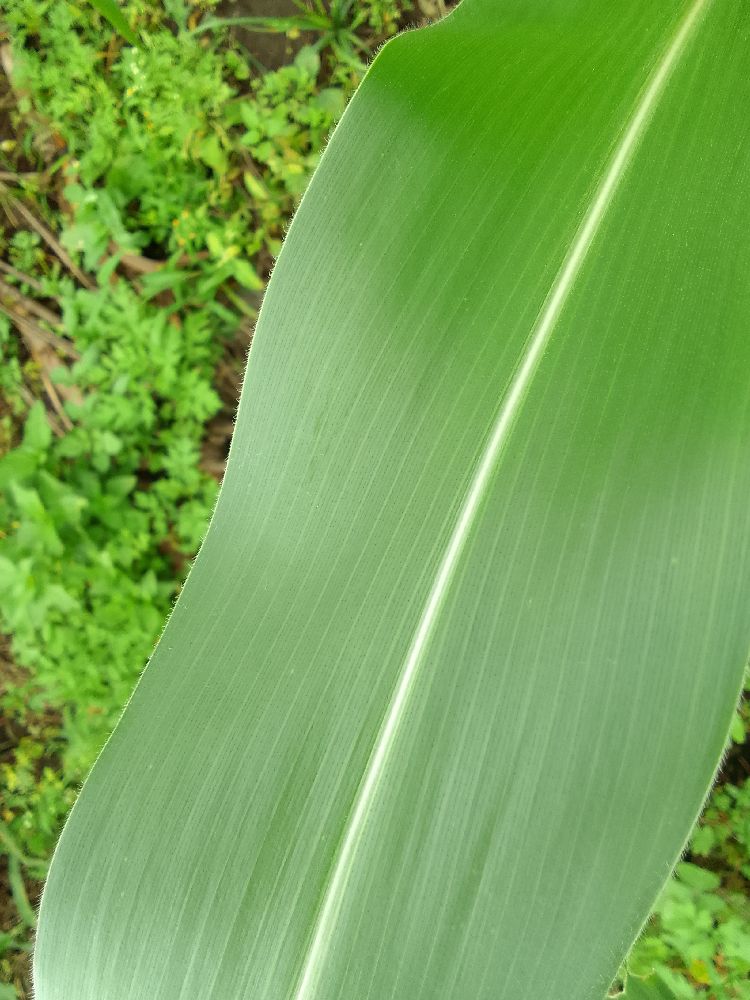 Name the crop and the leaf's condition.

maize, healthy
